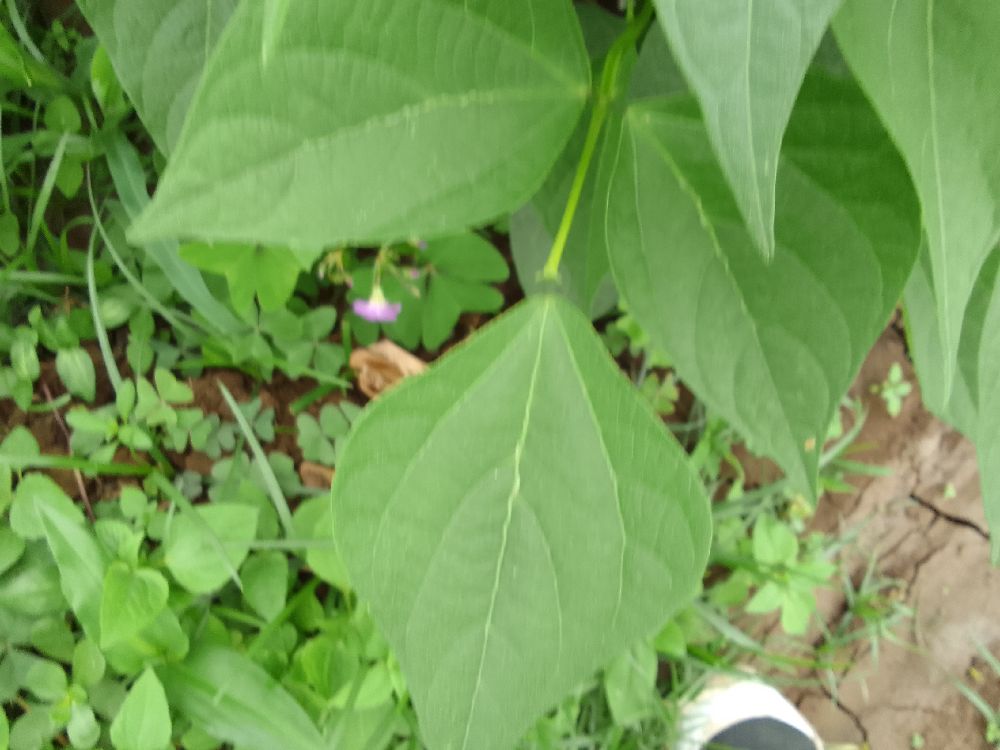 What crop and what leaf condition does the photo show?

common bean, healthy
